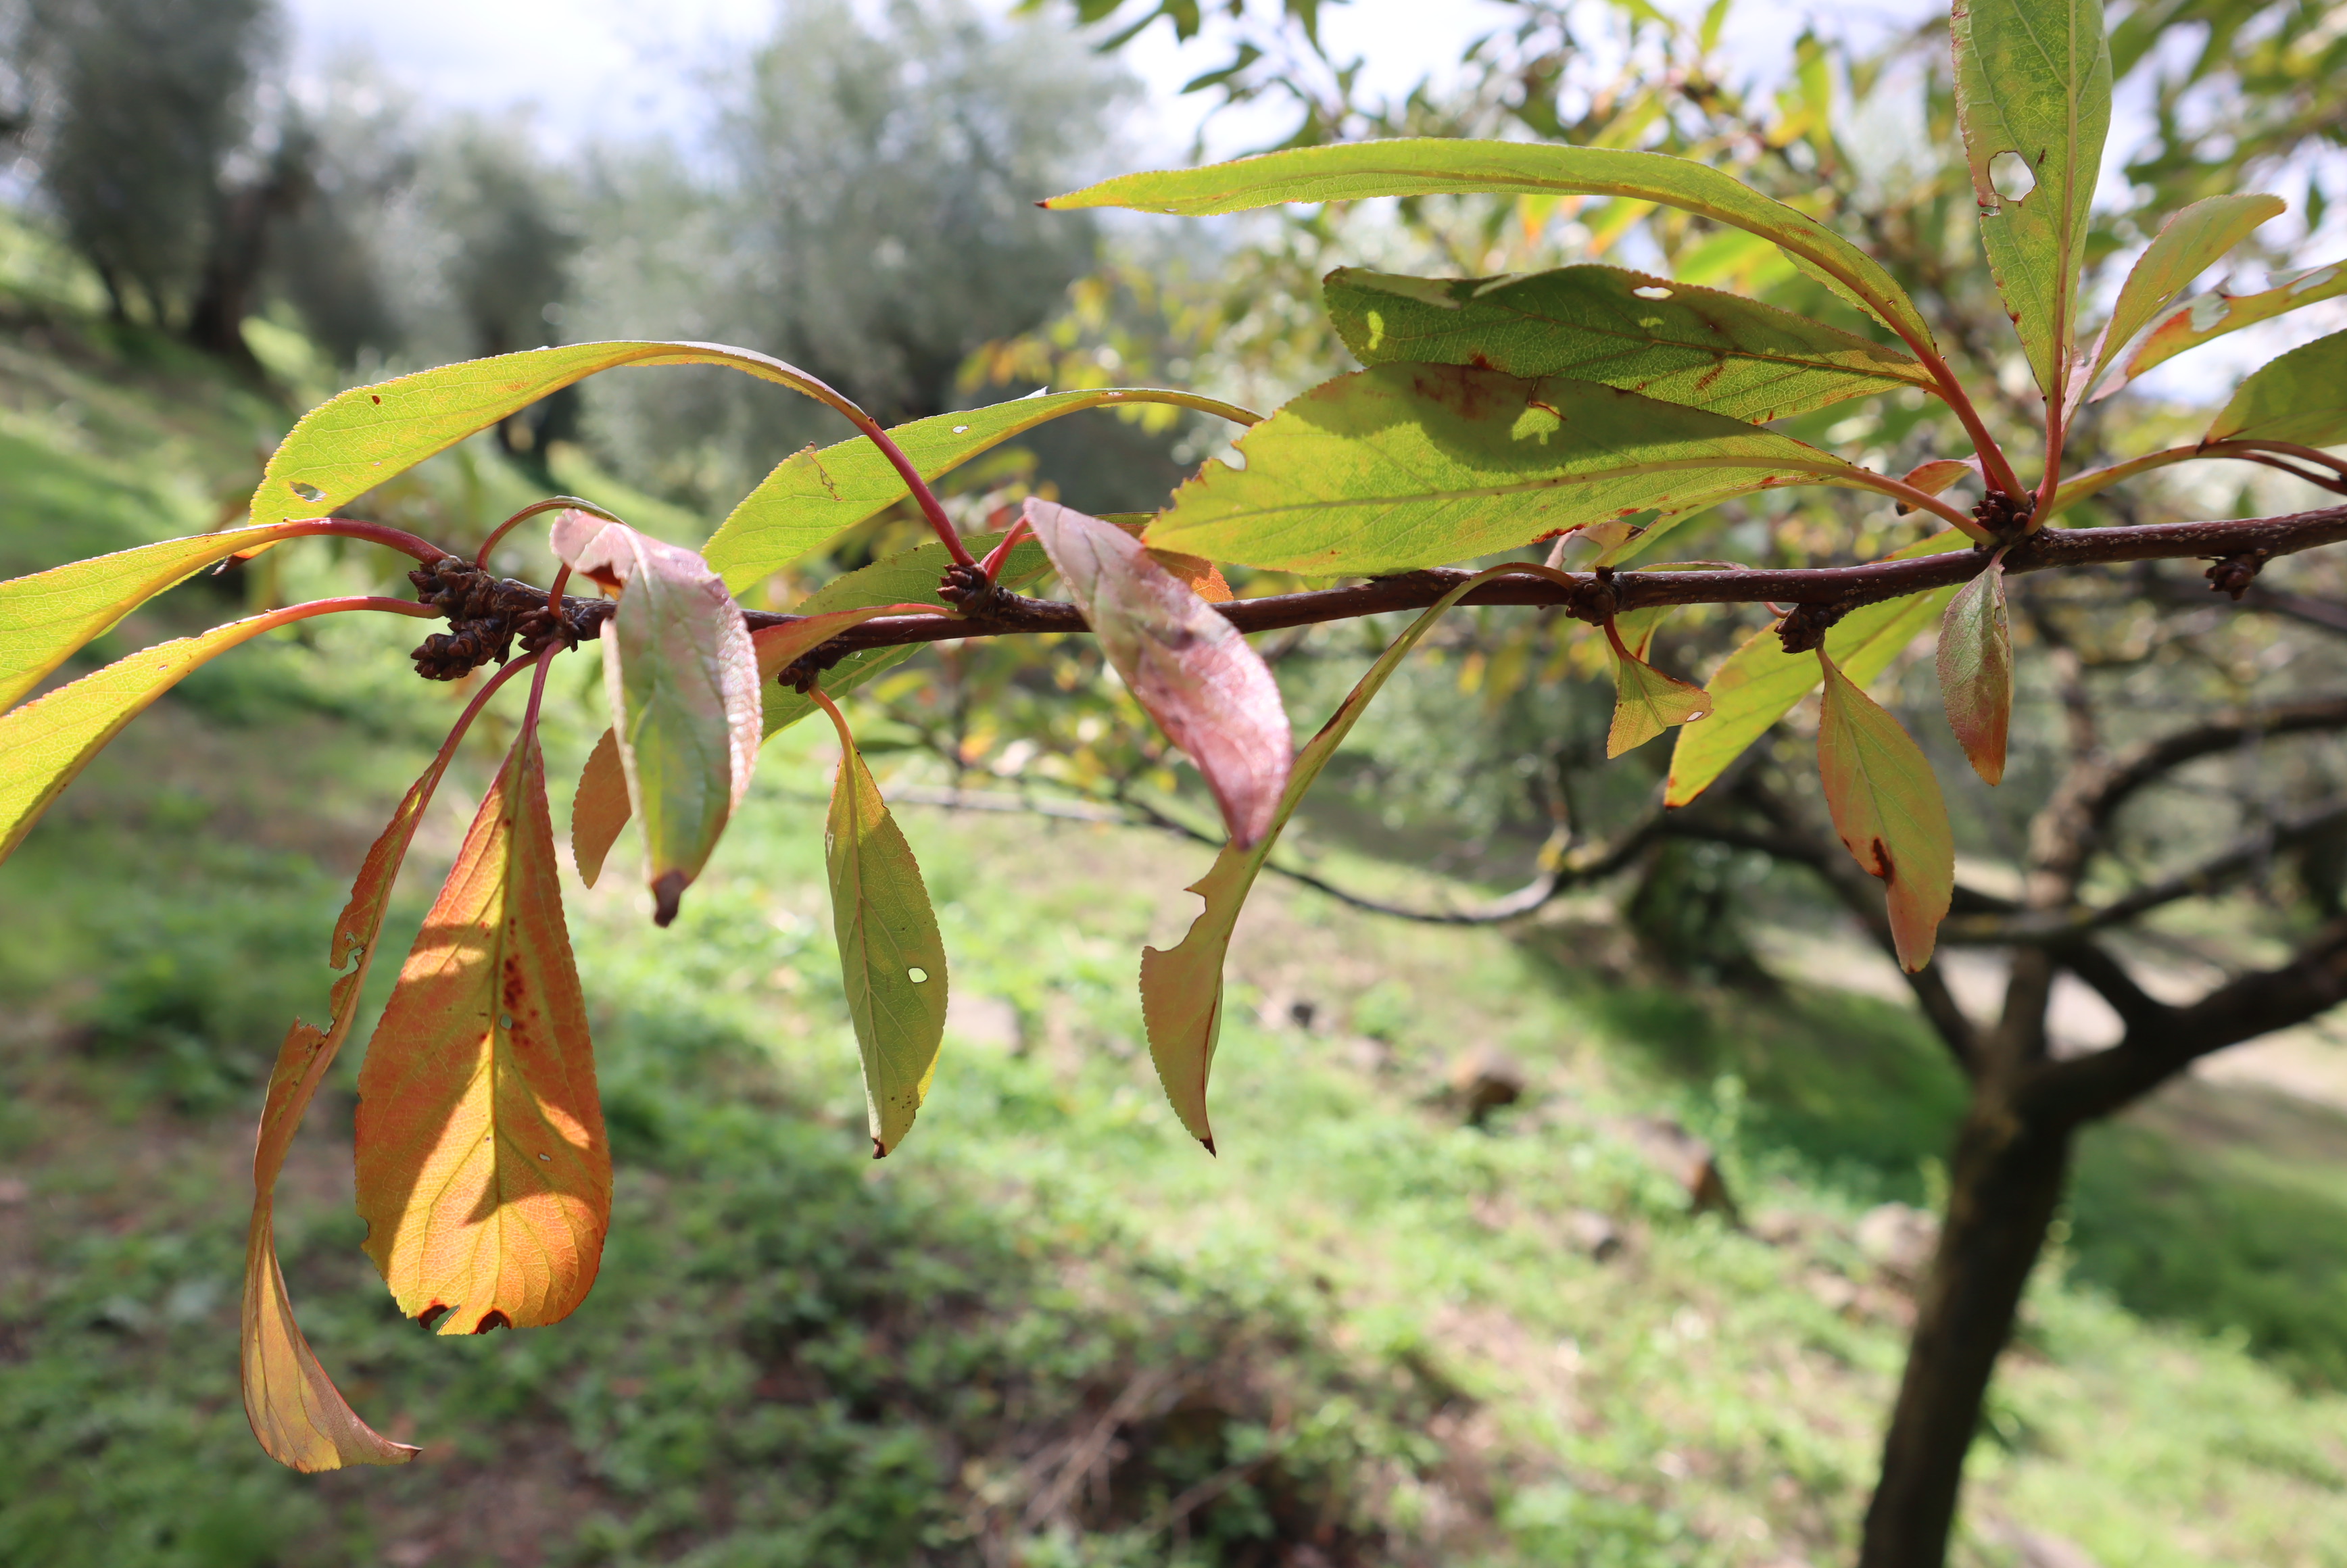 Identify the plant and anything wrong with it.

plum, shot hole disease
